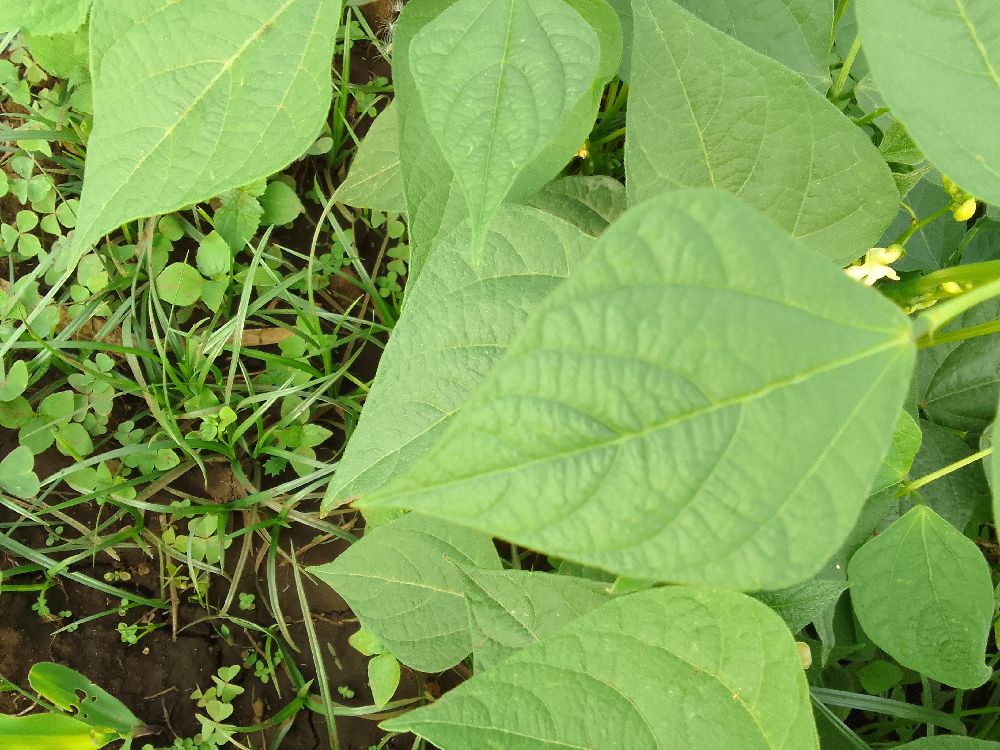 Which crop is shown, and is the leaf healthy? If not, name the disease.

common bean, healthy
